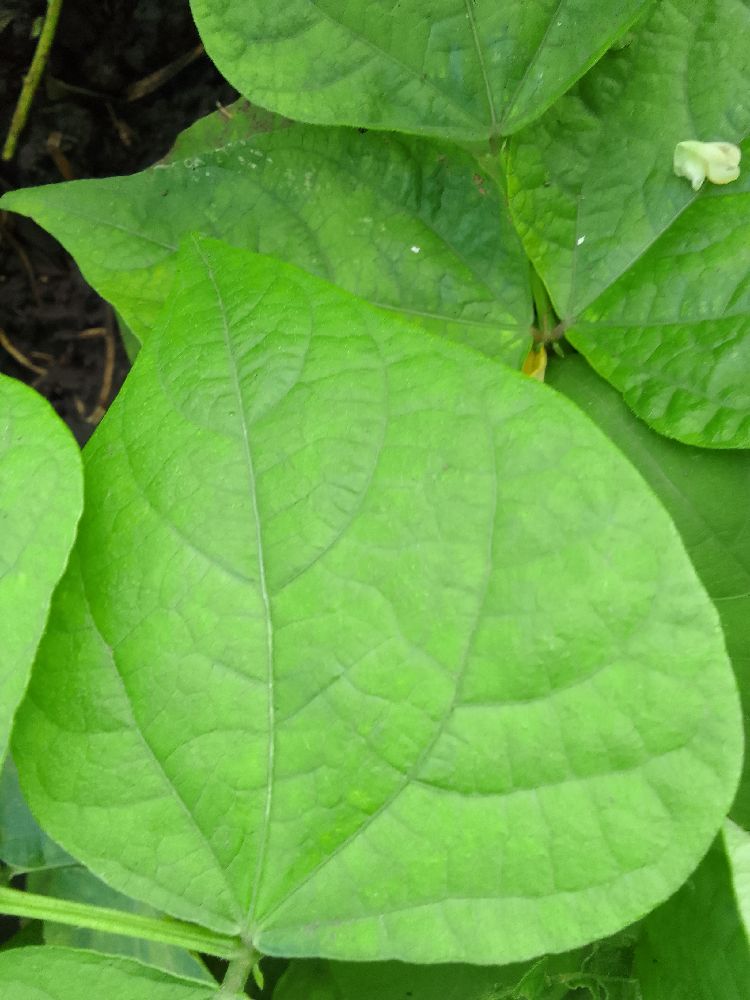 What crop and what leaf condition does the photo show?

common bean, healthy
